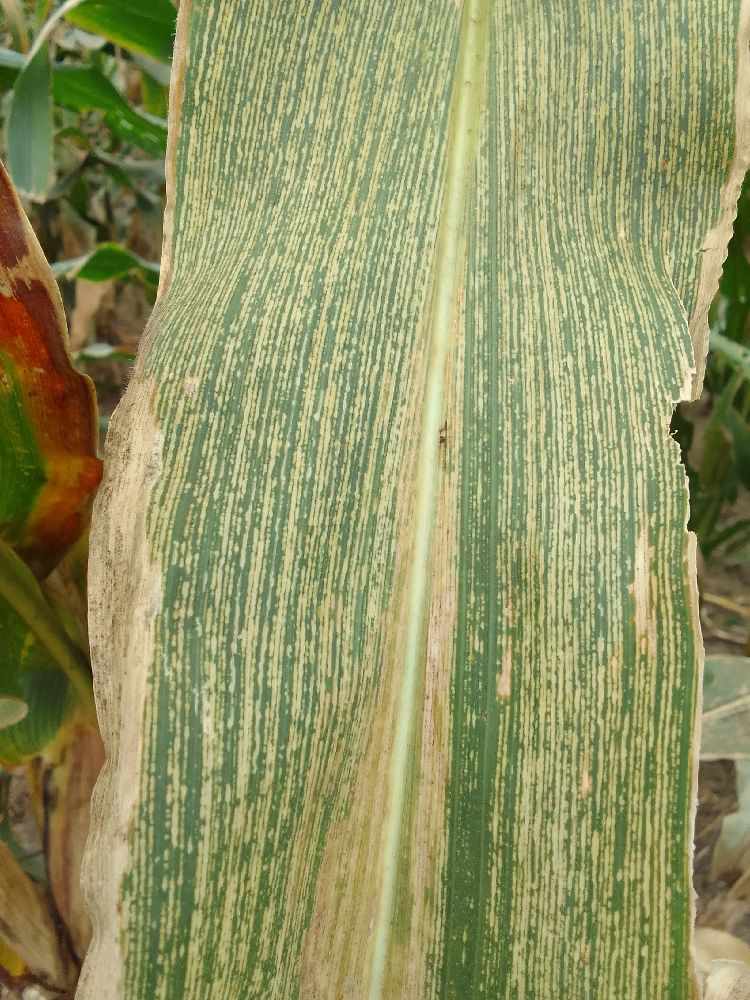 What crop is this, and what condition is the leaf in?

maize, maize streak virus
